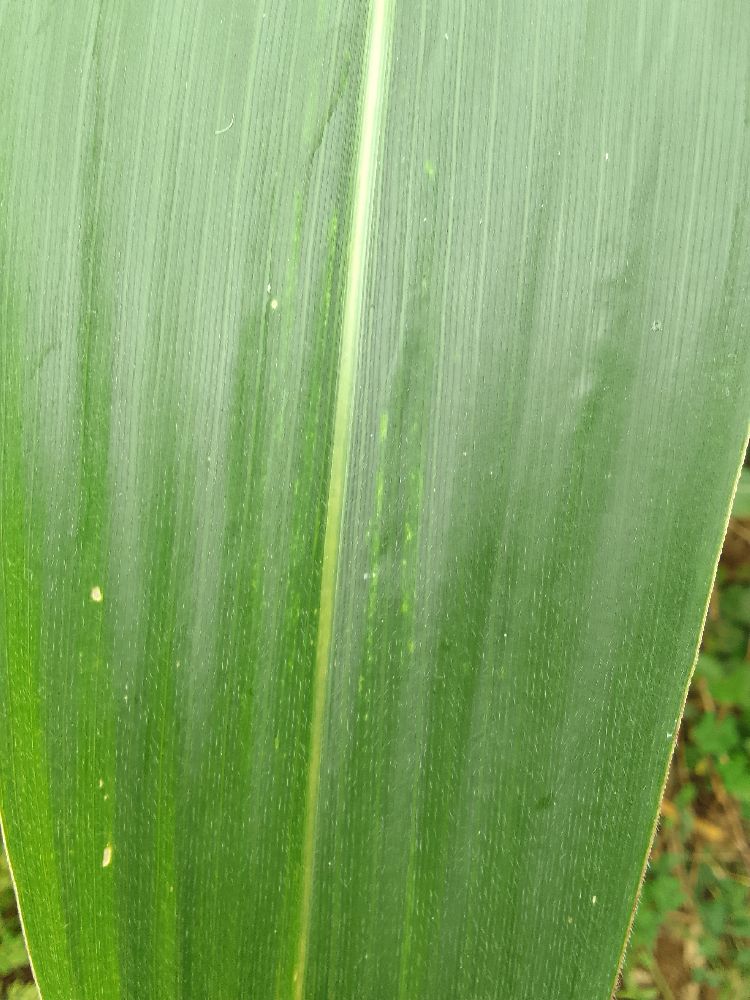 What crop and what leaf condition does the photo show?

maize, healthy
